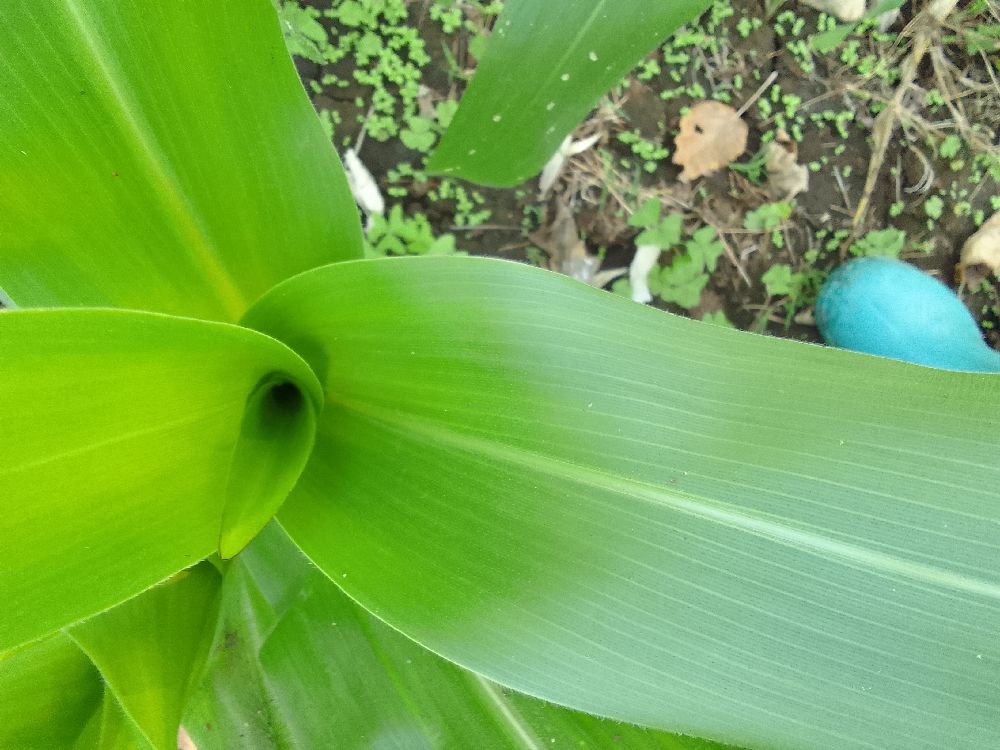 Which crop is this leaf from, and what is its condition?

maize, healthy
